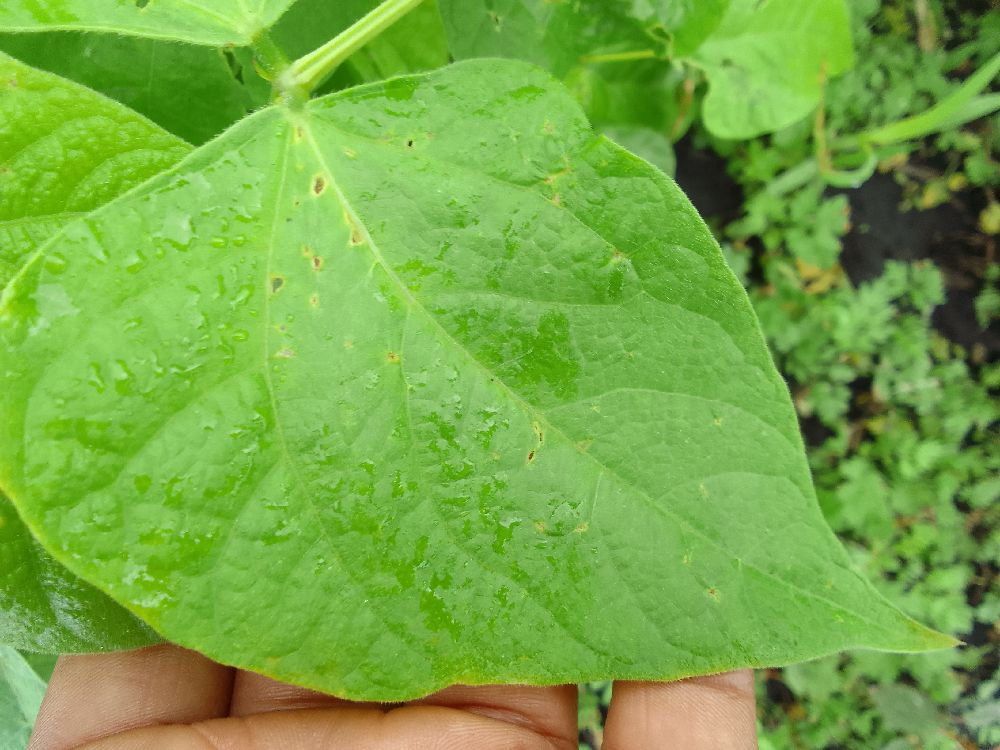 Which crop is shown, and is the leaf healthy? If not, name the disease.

common bean, healthy
